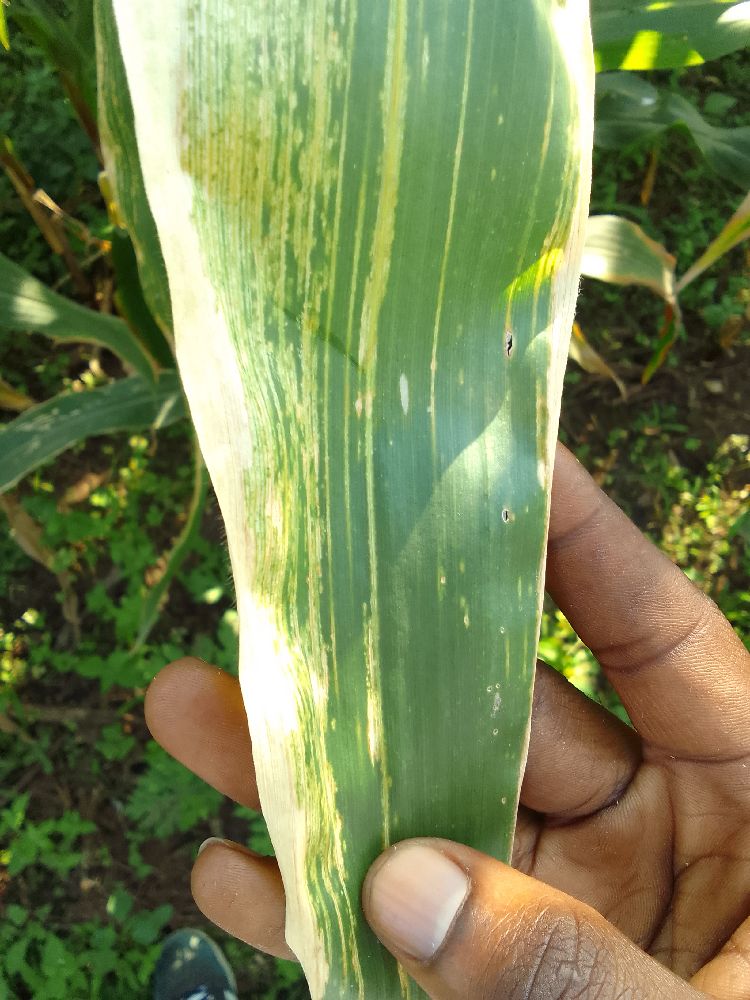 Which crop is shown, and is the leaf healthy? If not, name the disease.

maize, maize lethal necrosis
